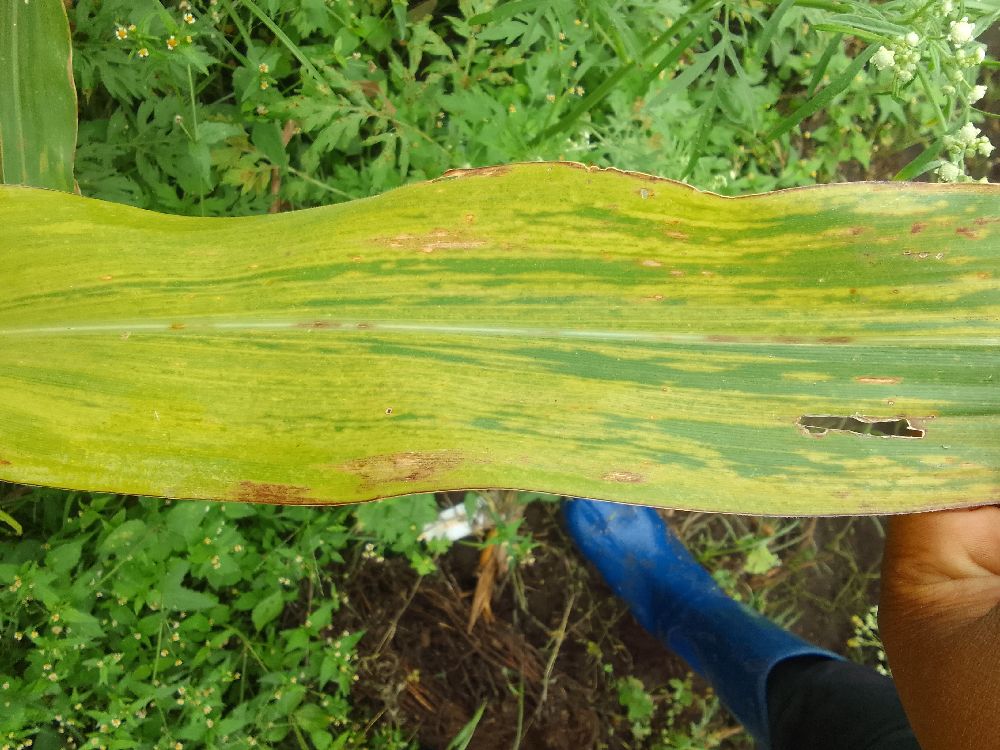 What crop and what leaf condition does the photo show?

maize, maize lethal necrosis
